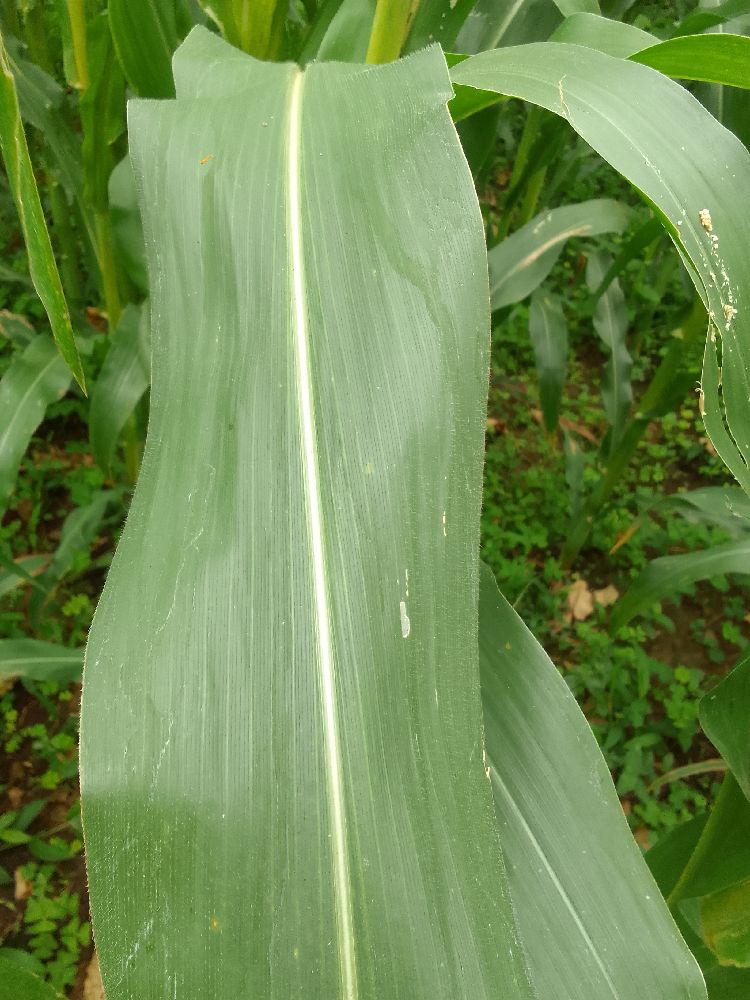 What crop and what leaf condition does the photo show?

maize, healthy
